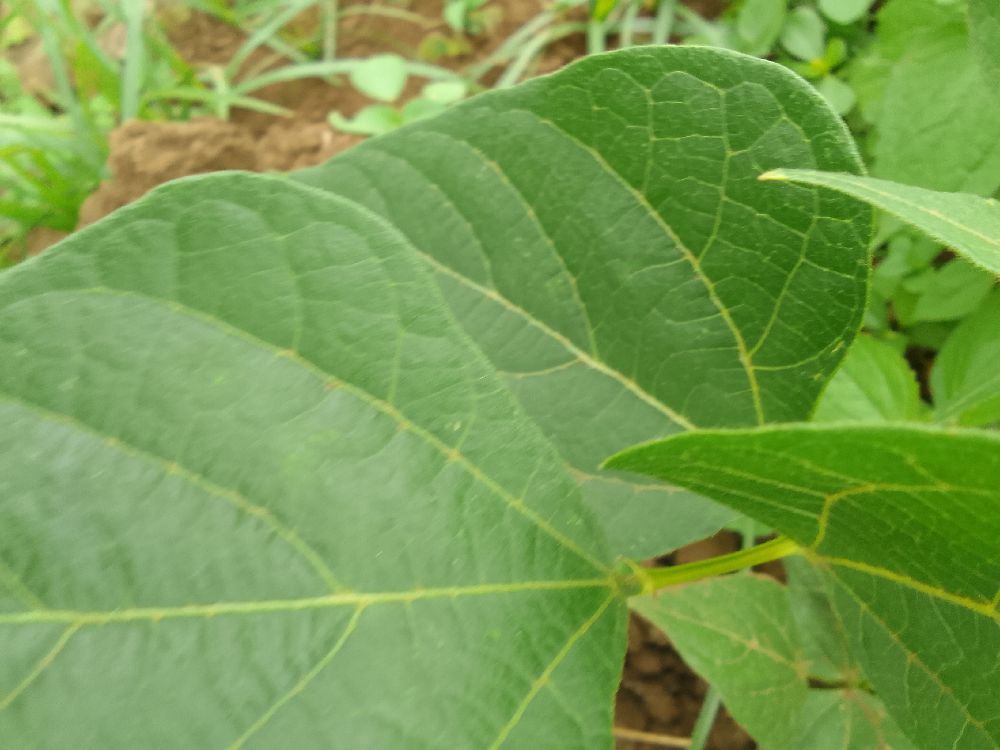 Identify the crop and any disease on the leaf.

common bean, healthy
